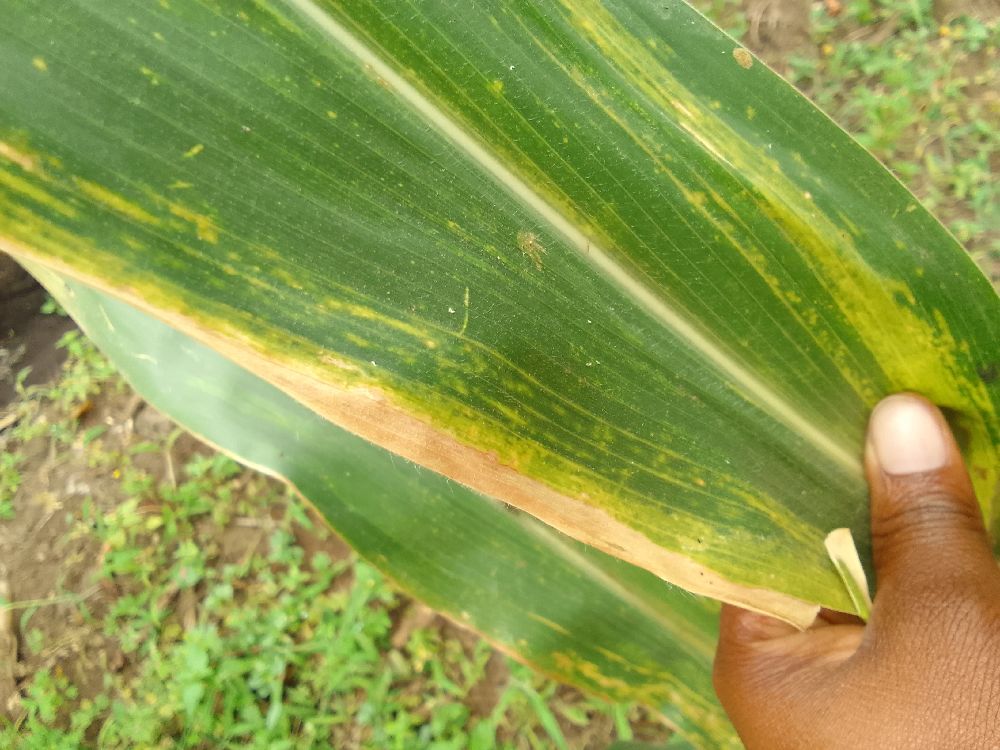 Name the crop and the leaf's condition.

maize, maize lethal necrosis
